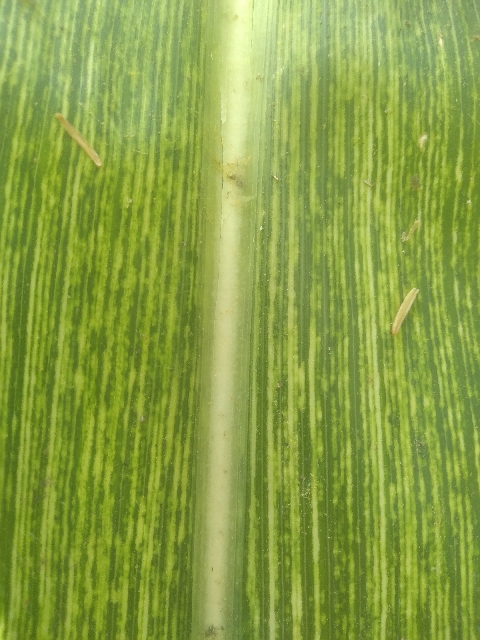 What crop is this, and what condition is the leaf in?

maize, maize streak virus
